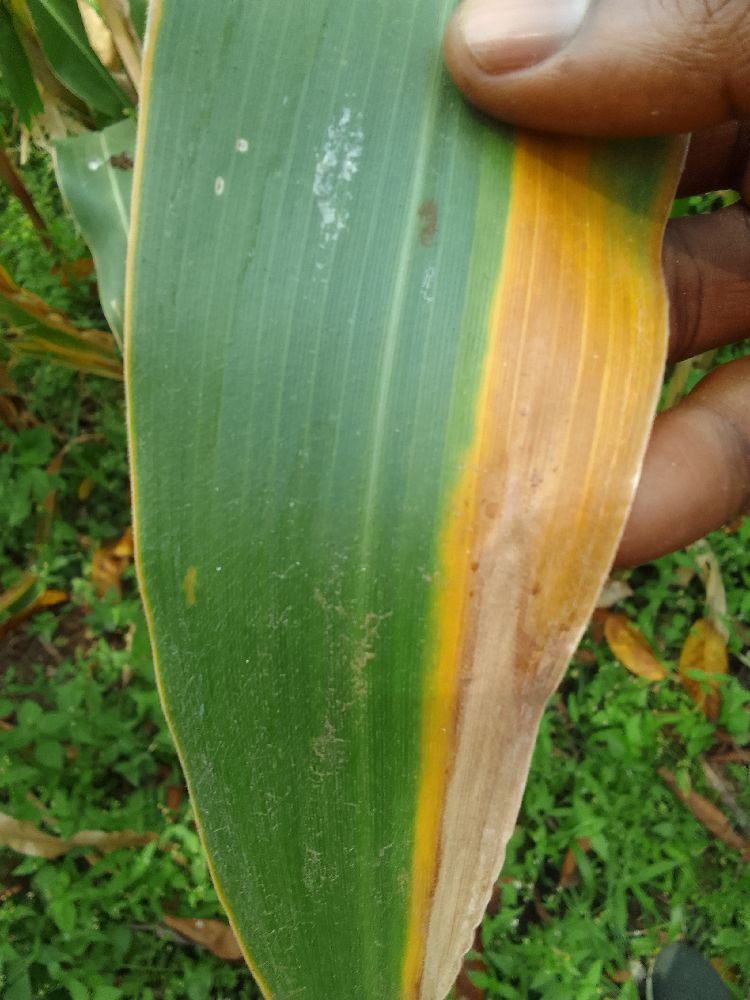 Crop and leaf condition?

maize, maize lethal necrosis
